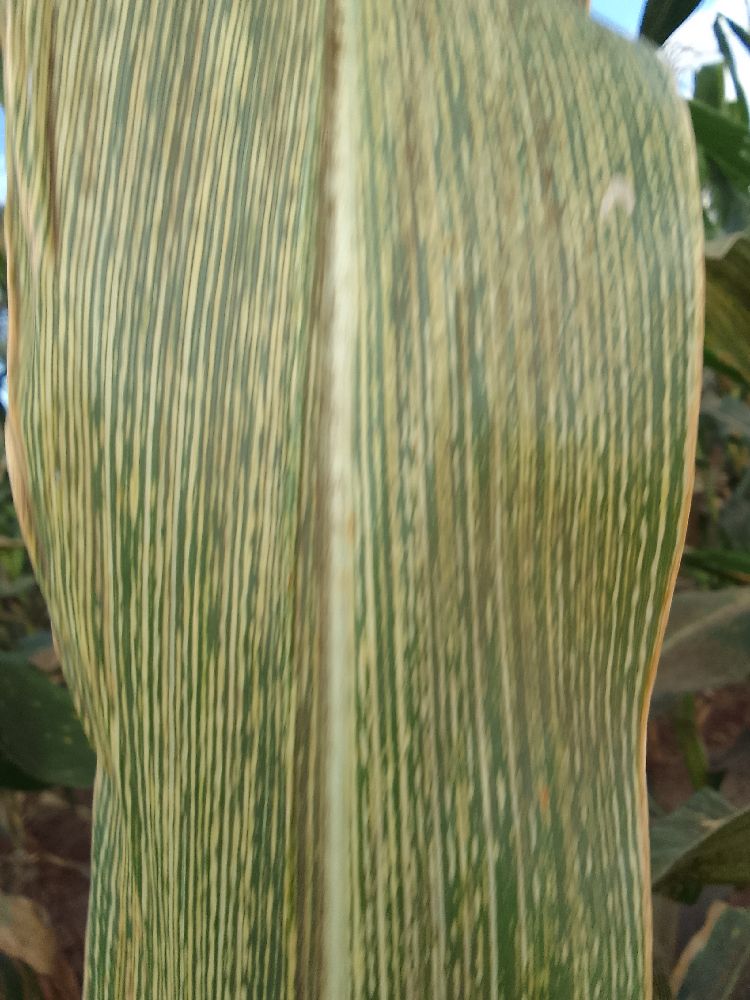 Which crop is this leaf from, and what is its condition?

maize, maize streak virus
